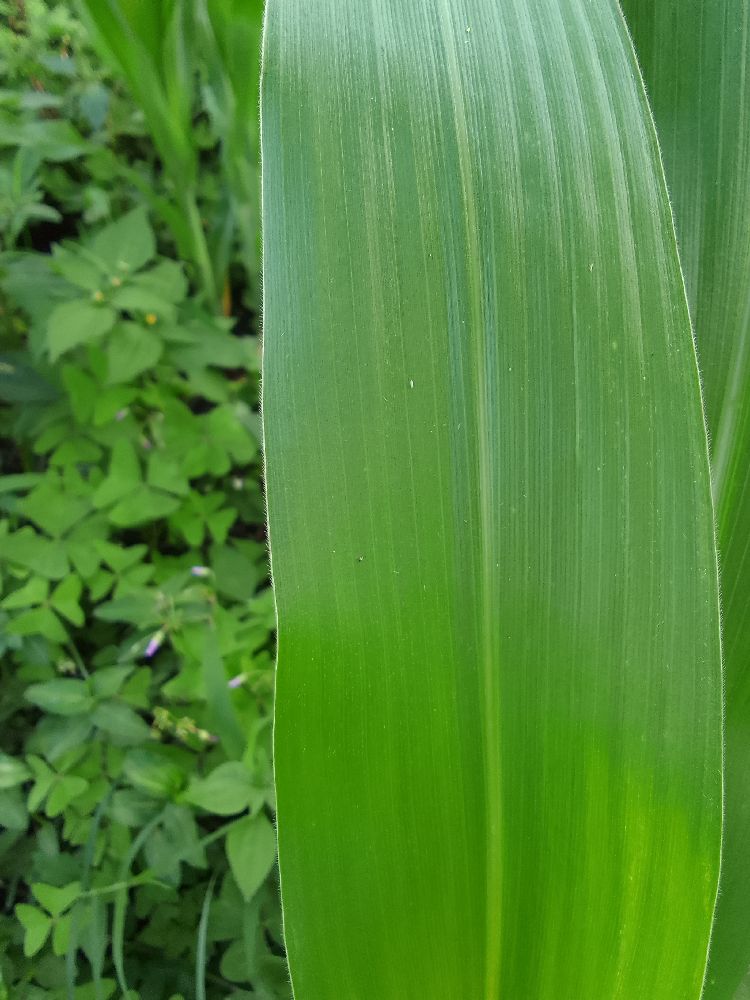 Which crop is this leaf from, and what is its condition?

maize, healthy
